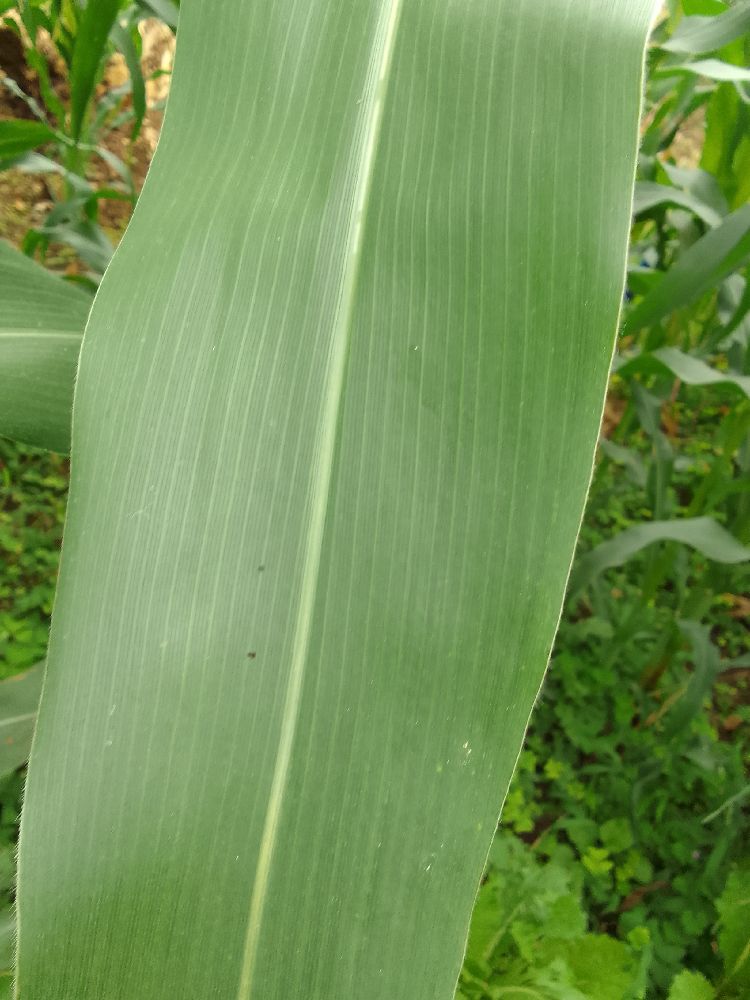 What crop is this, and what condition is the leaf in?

maize, healthy
